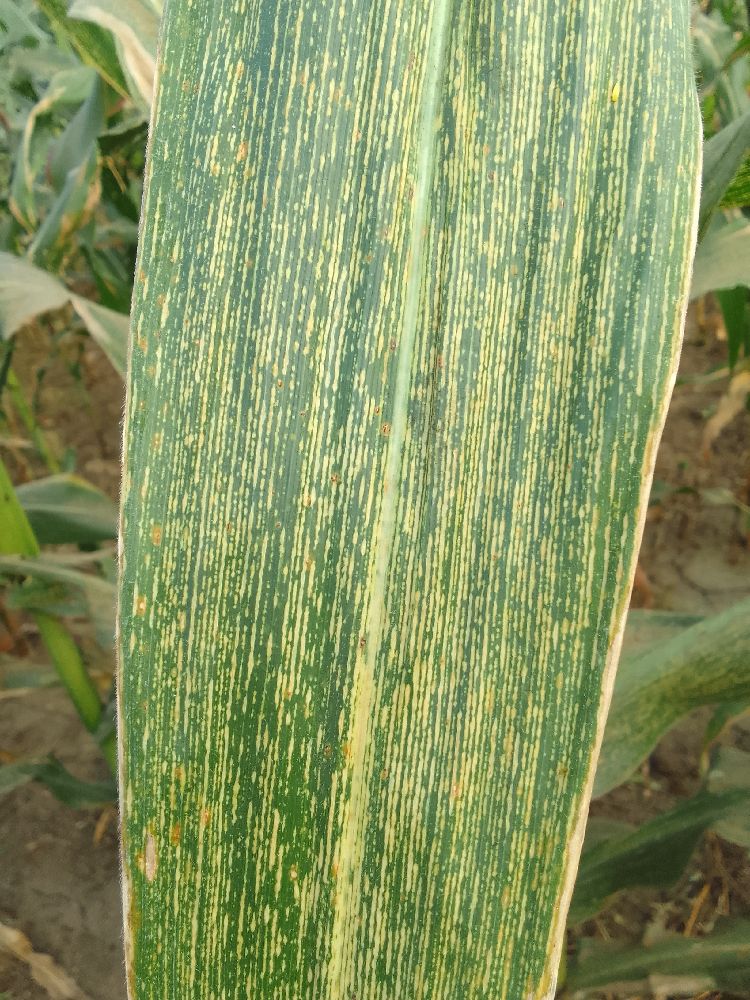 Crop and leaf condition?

maize, maize streak virus
